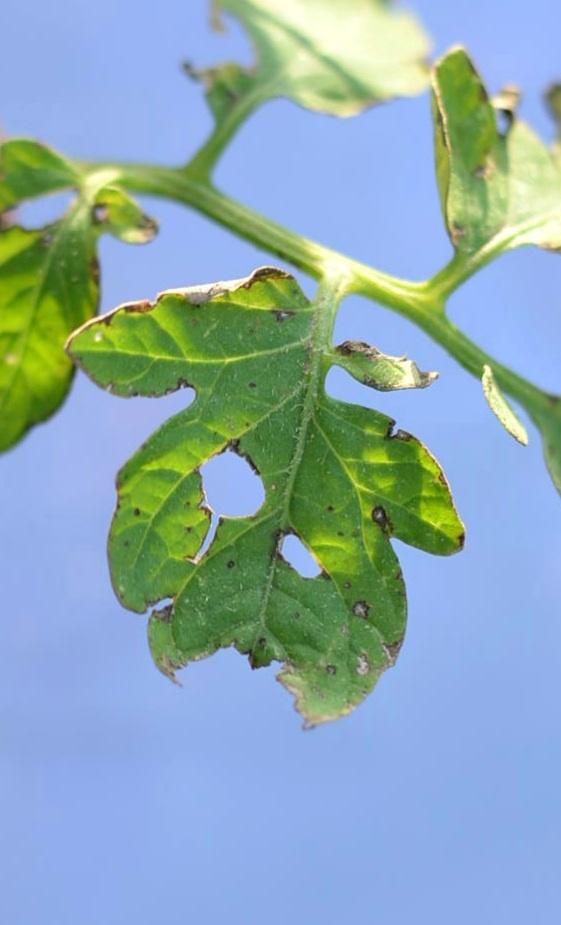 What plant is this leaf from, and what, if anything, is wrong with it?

tomato, infected
